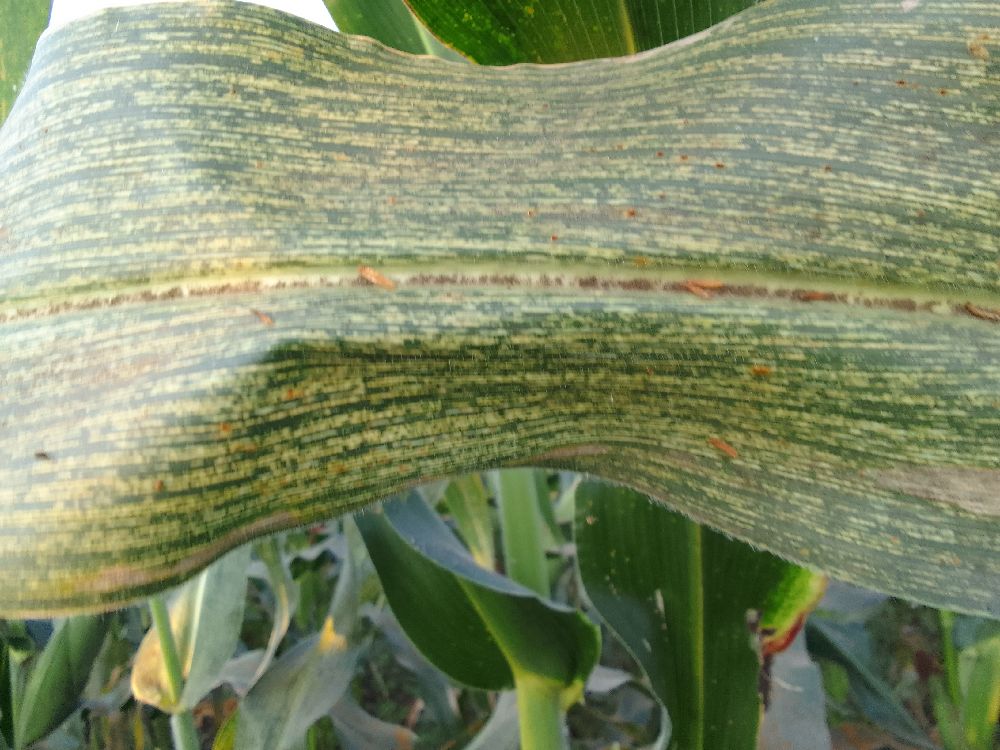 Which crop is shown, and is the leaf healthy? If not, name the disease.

maize, maize streak virus
